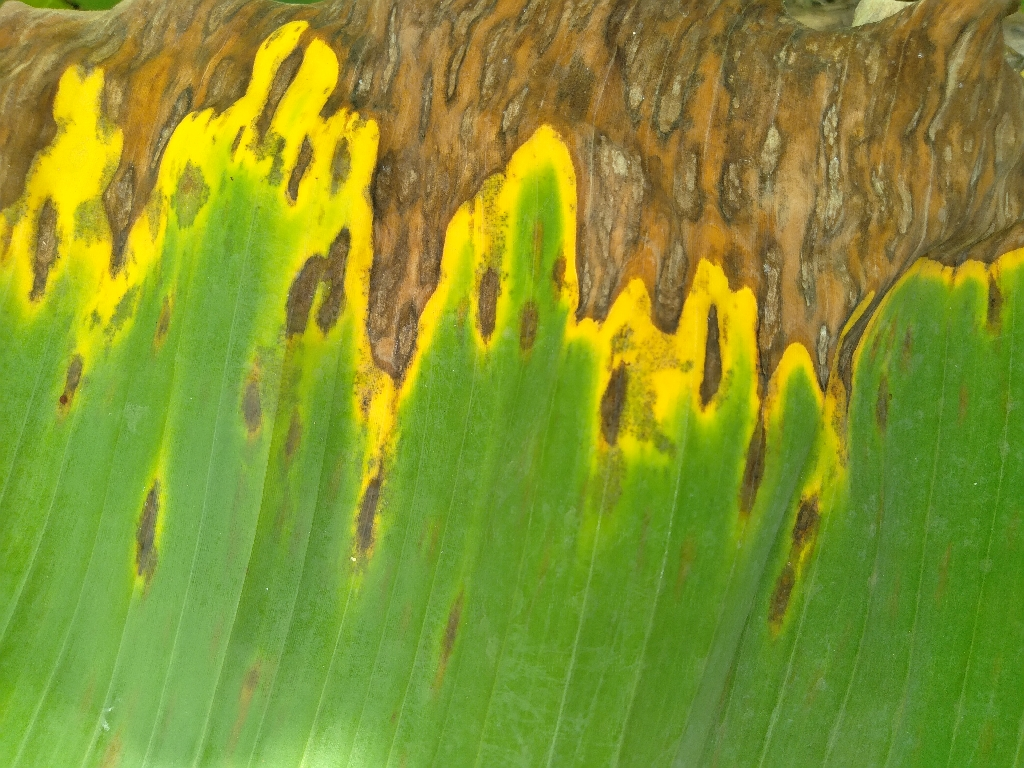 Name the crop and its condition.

banana, black sigatoka
